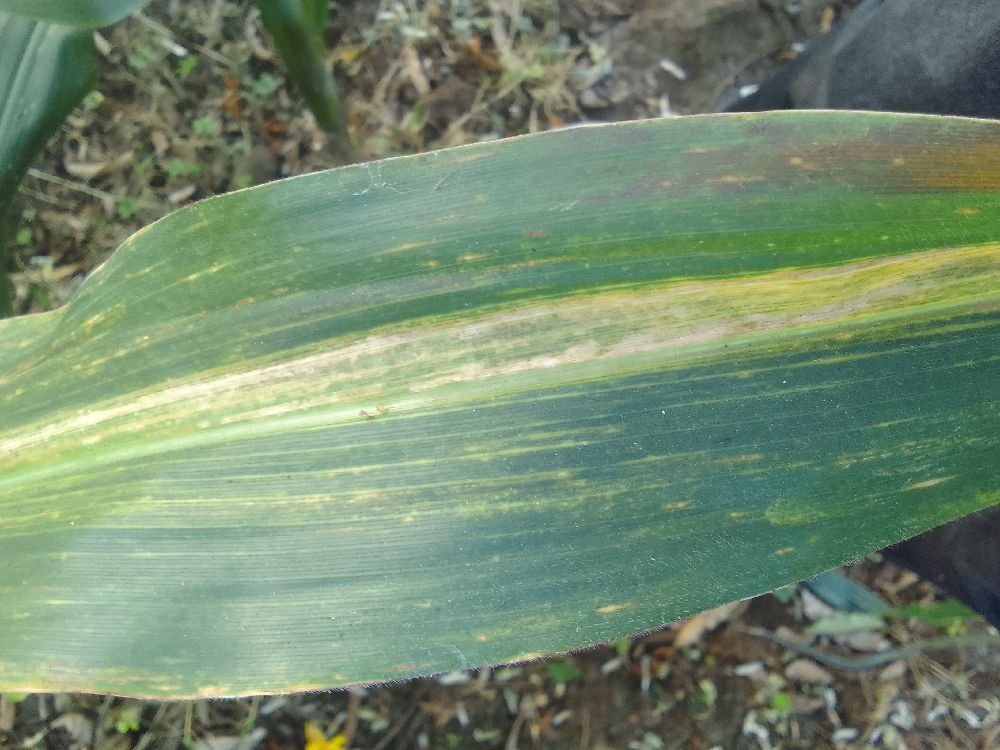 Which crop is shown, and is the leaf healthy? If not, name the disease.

maize, maize lethal necrosis
